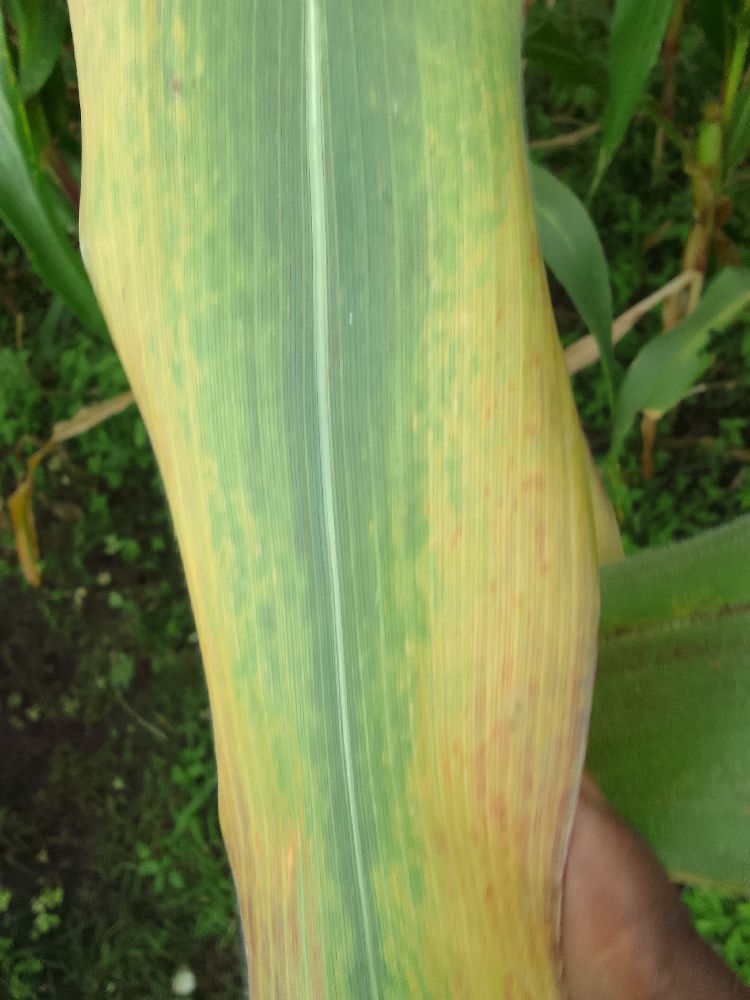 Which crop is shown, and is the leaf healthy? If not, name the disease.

maize, maize lethal necrosis
